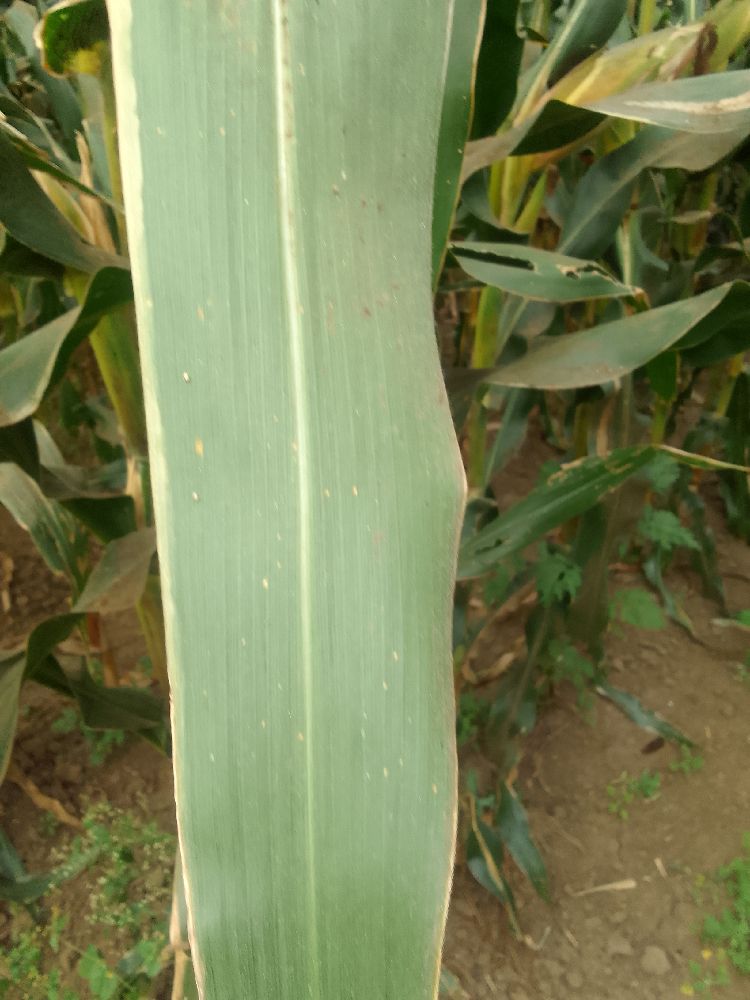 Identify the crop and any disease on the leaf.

maize, healthy
